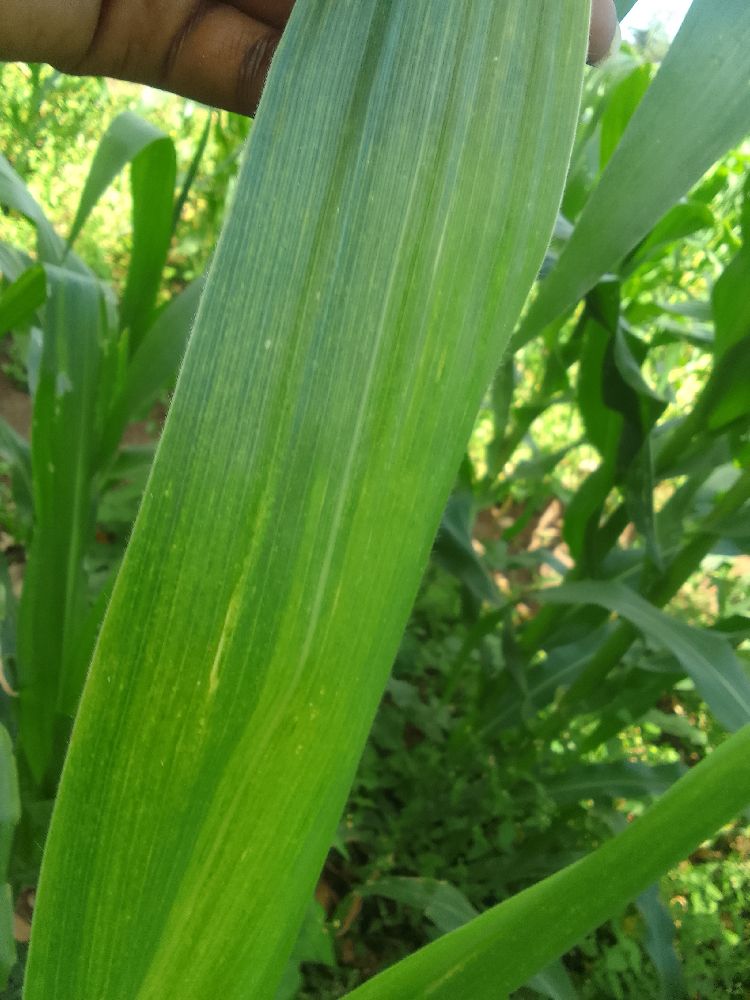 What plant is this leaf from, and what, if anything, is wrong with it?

maize, maize lethal necrosis
